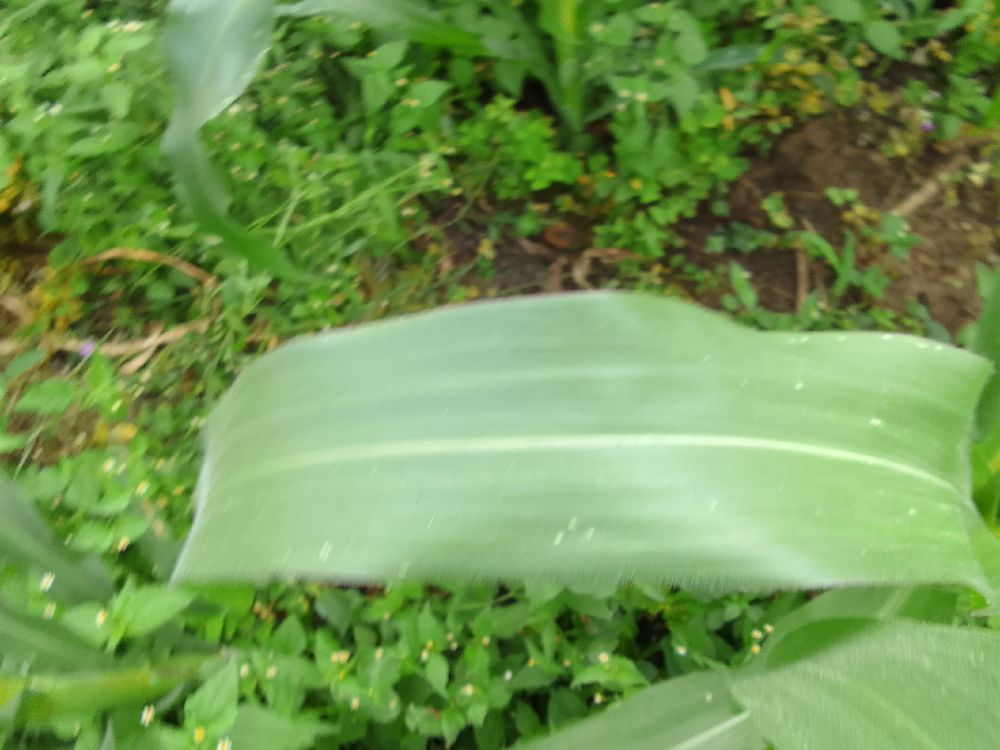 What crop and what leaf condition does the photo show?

maize, healthy
